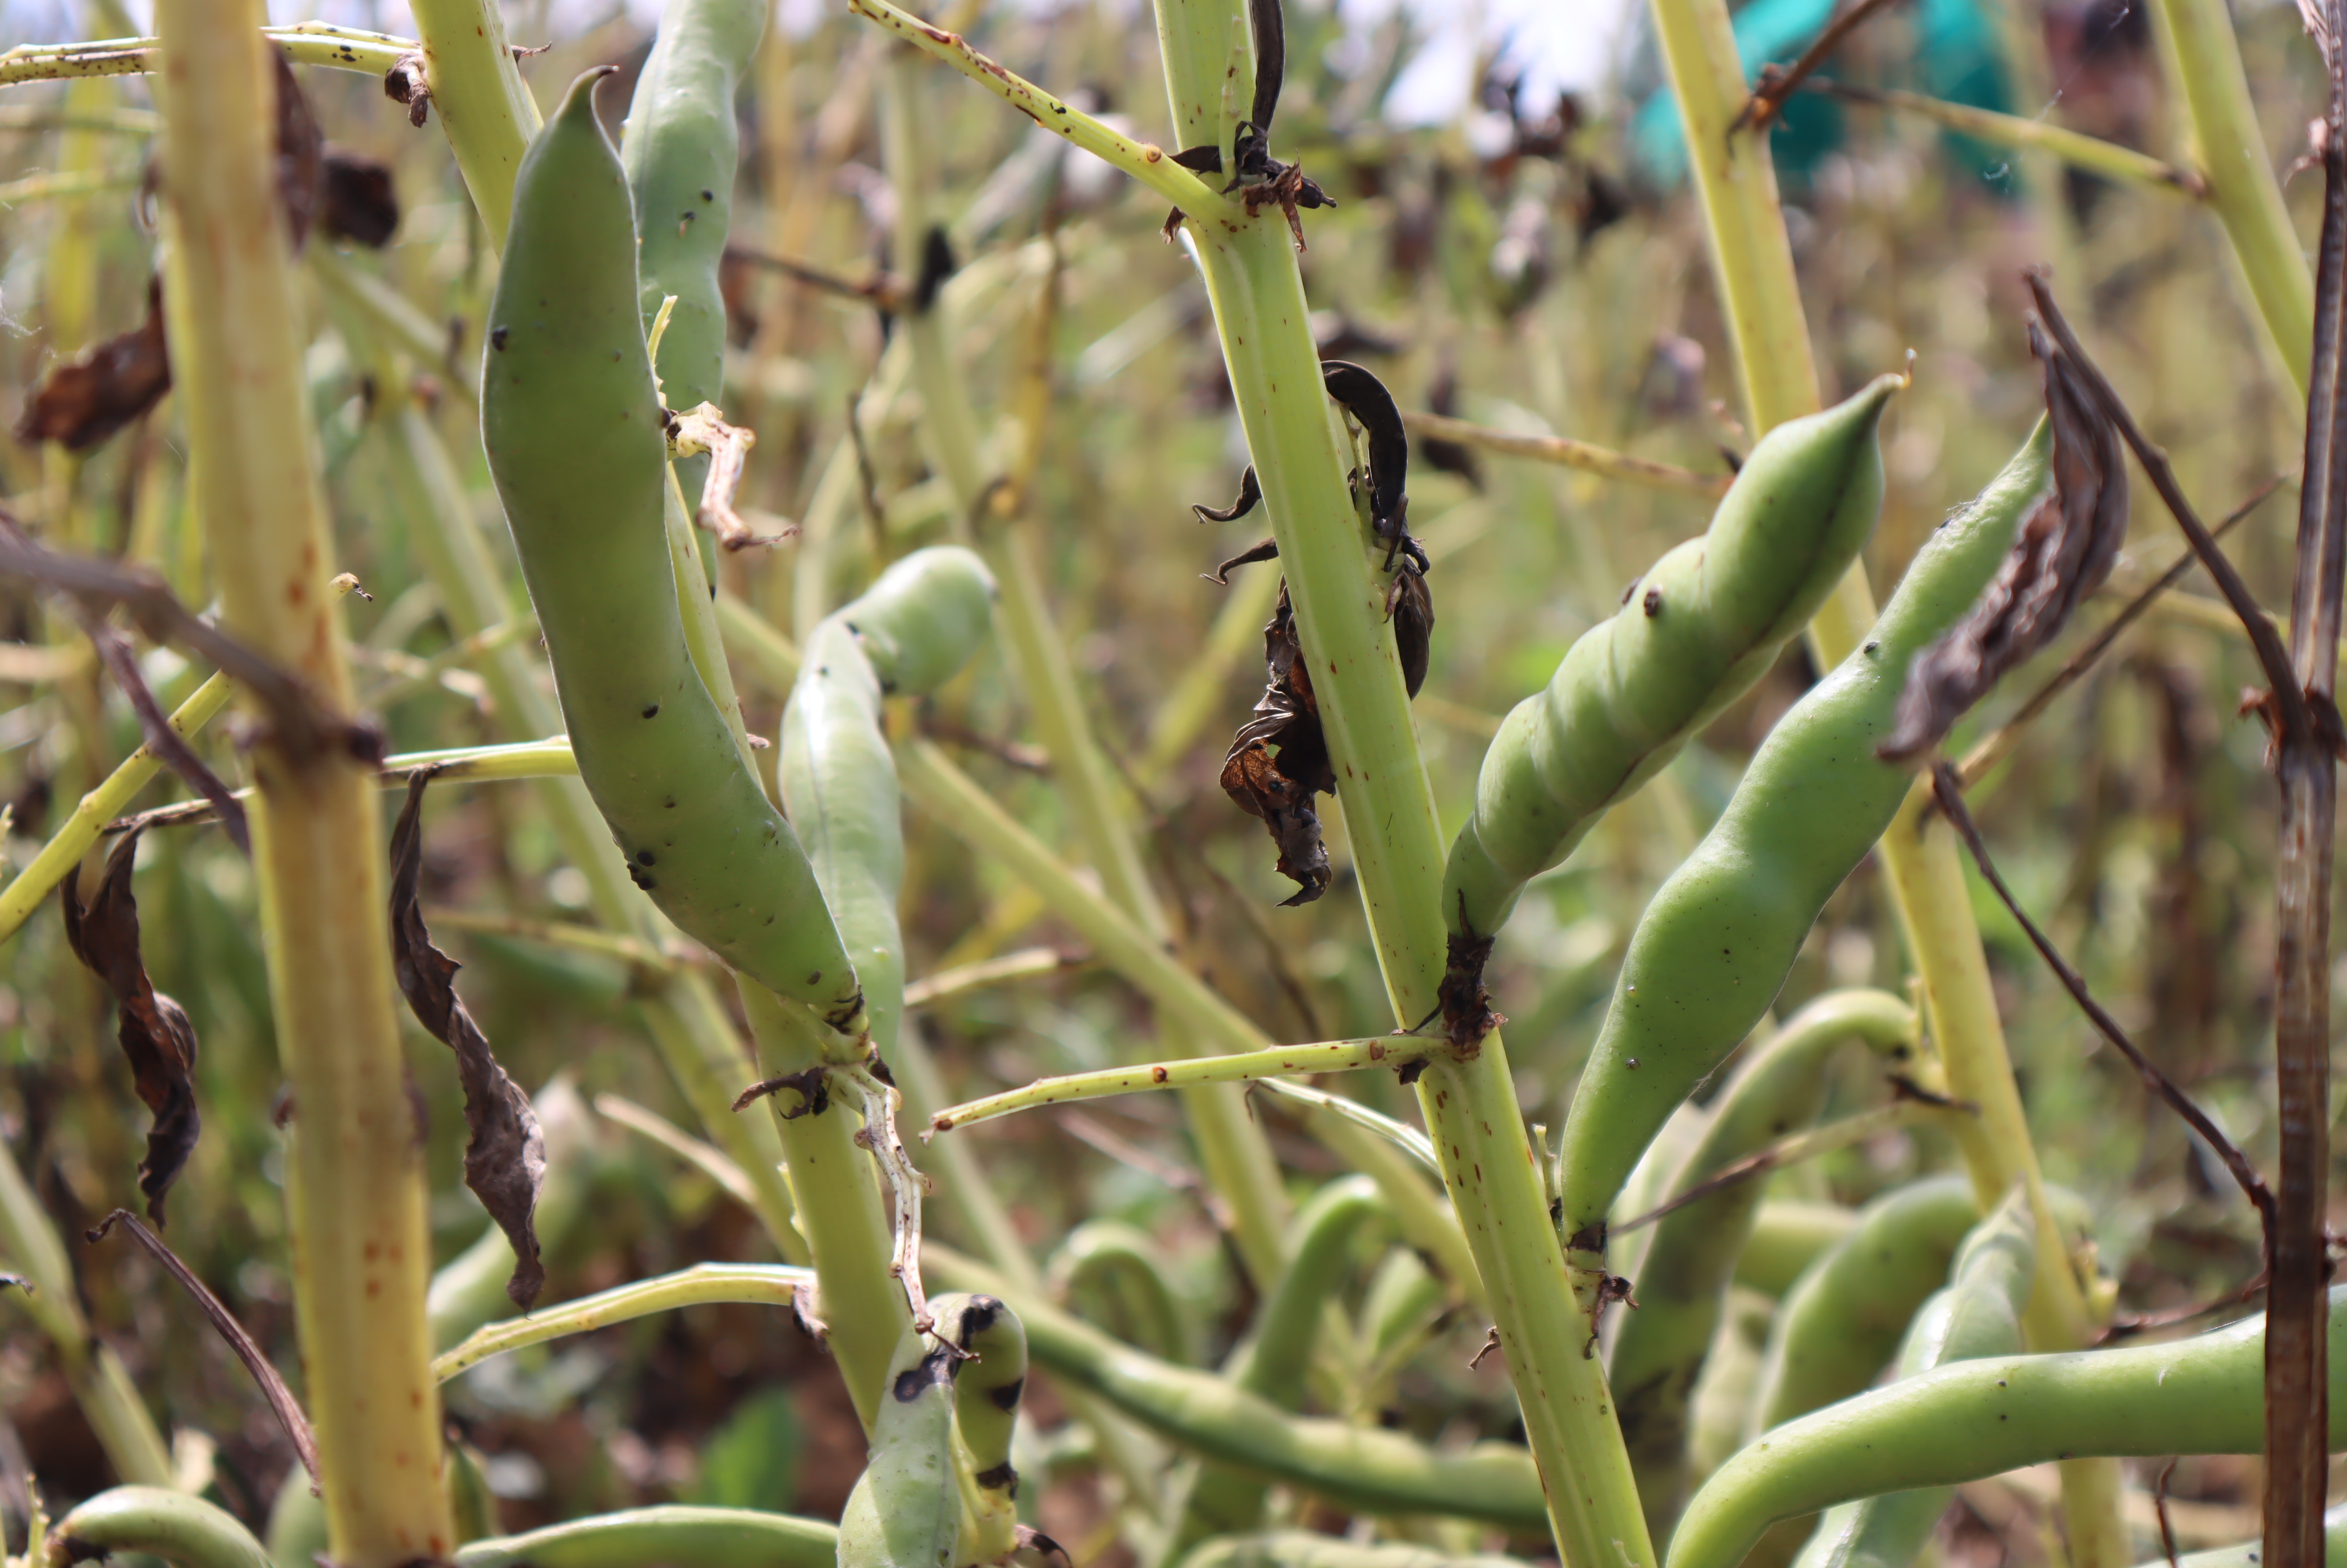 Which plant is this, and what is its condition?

faba bean, chocolate spot, oedema, rust
